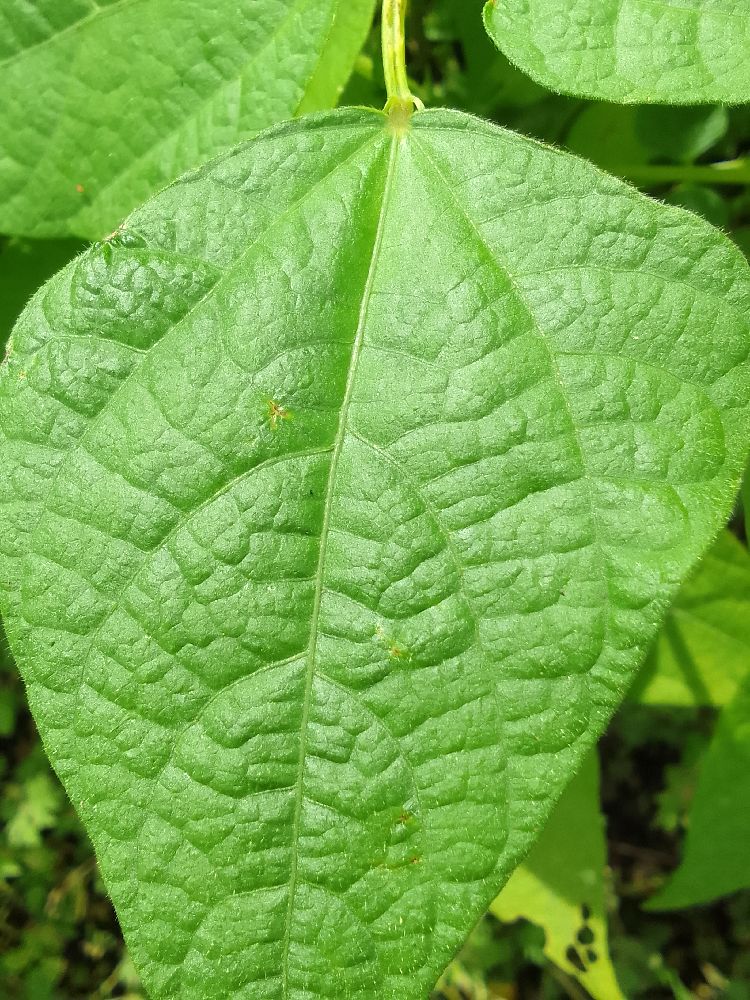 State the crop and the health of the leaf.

common bean, healthy
